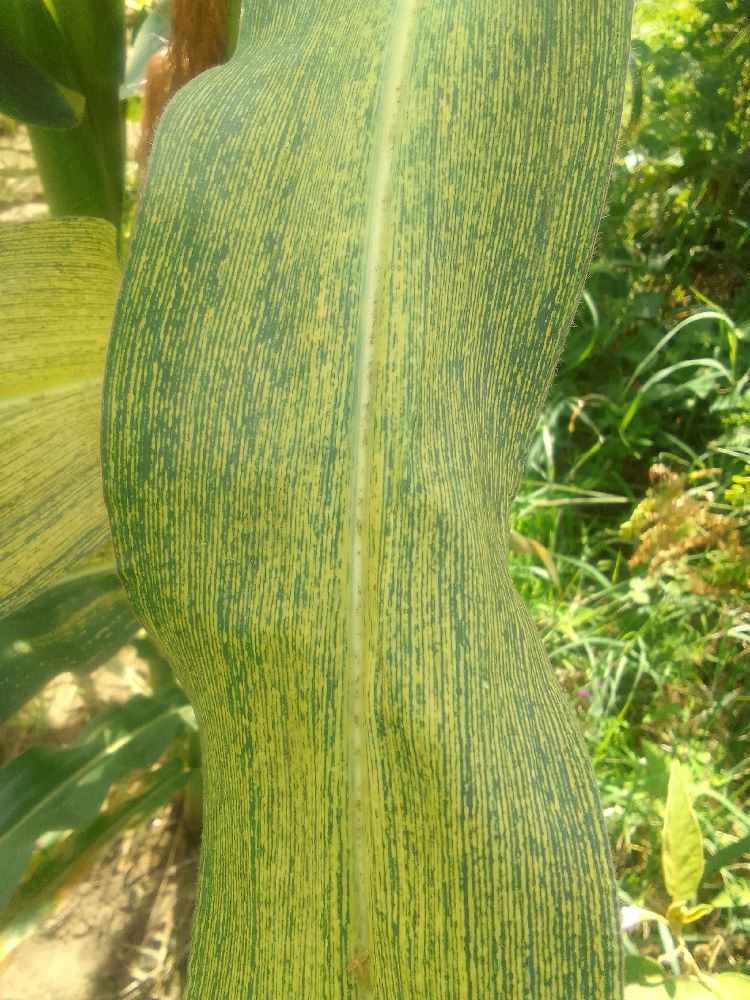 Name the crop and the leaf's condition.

maize, maize streak virus
